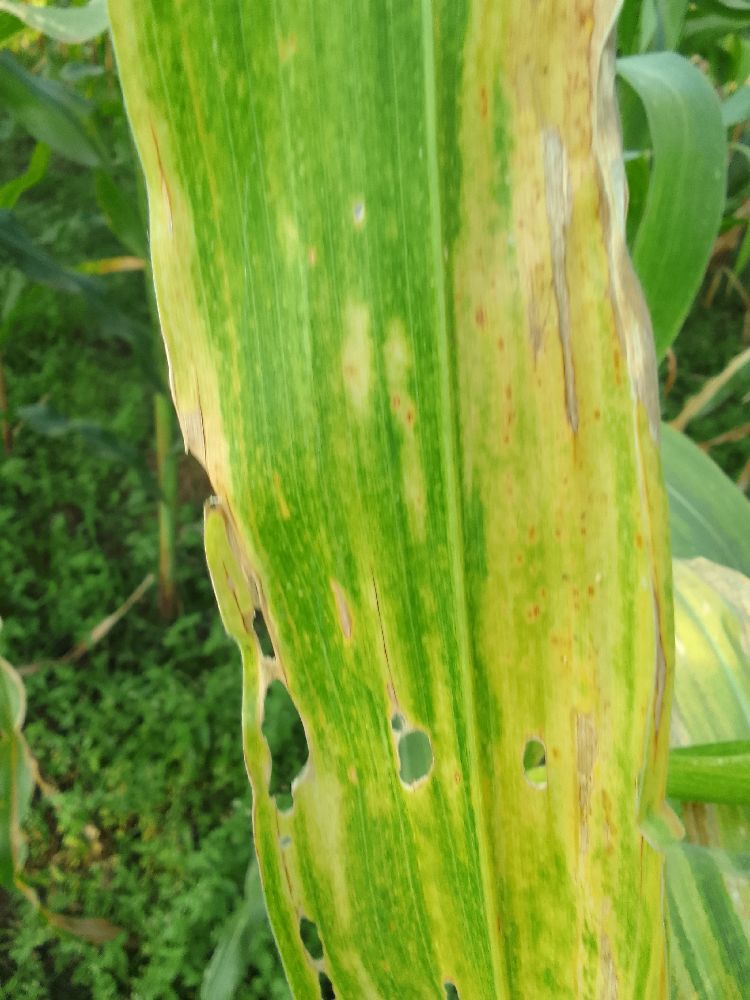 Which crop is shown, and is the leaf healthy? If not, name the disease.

maize, maize lethal necrosis
